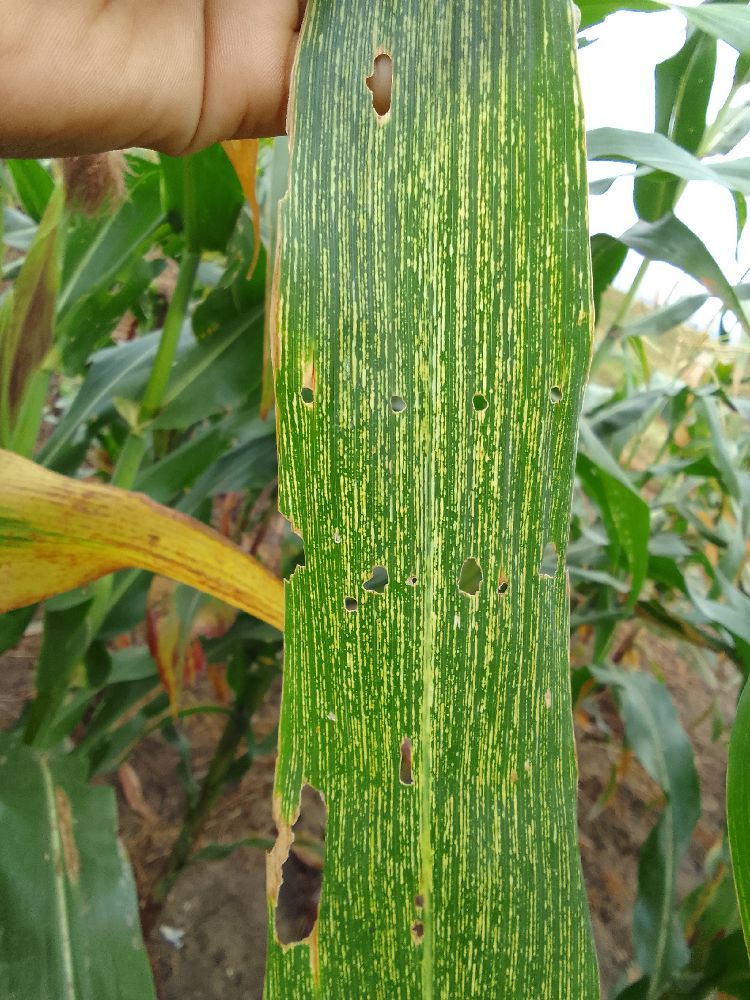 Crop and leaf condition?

maize, maize streak virus
